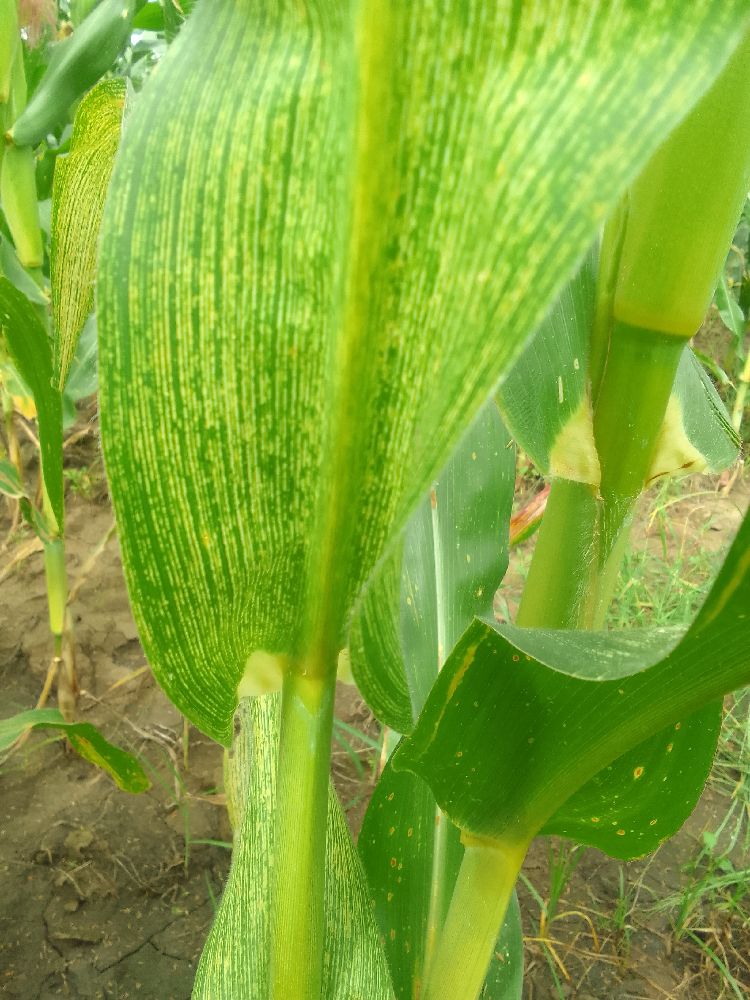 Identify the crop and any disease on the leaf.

maize, maize streak virus
